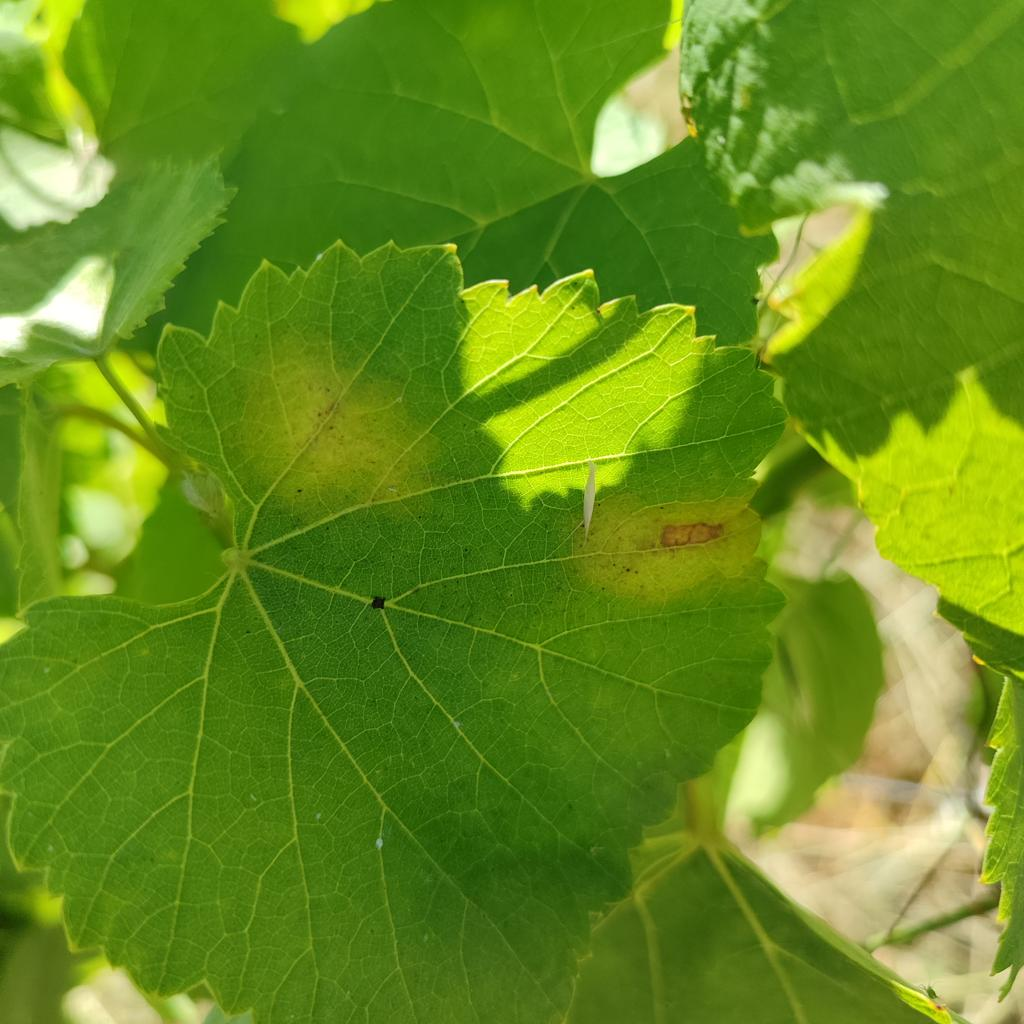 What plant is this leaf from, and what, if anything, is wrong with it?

grapevine, downy mildew
